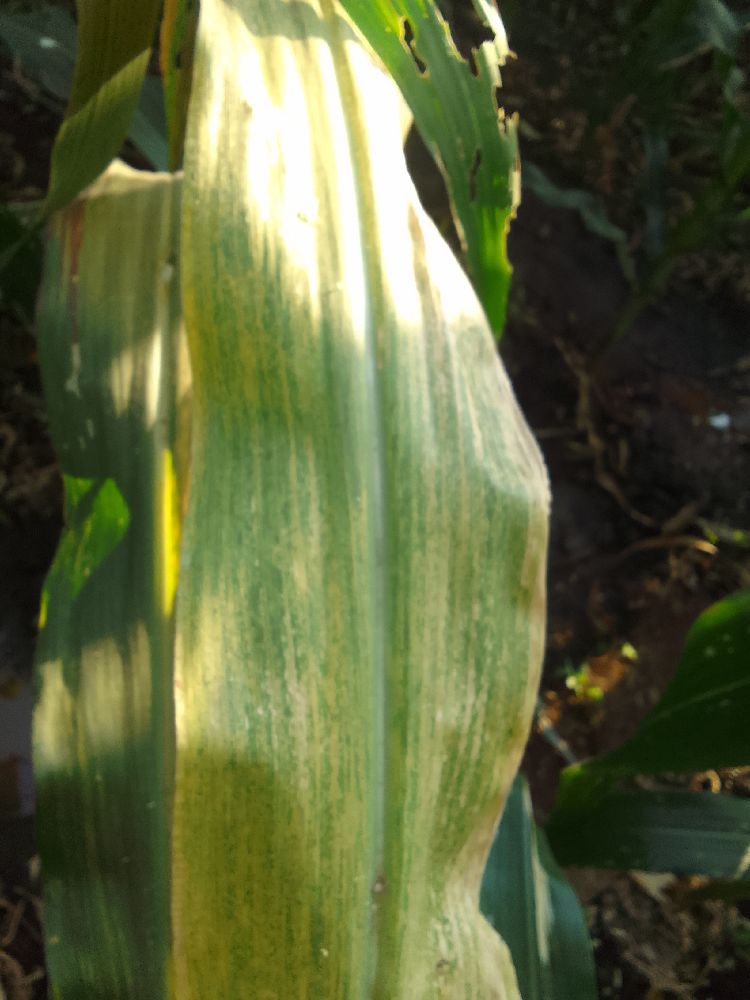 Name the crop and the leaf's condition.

maize, maize lethal necrosis
